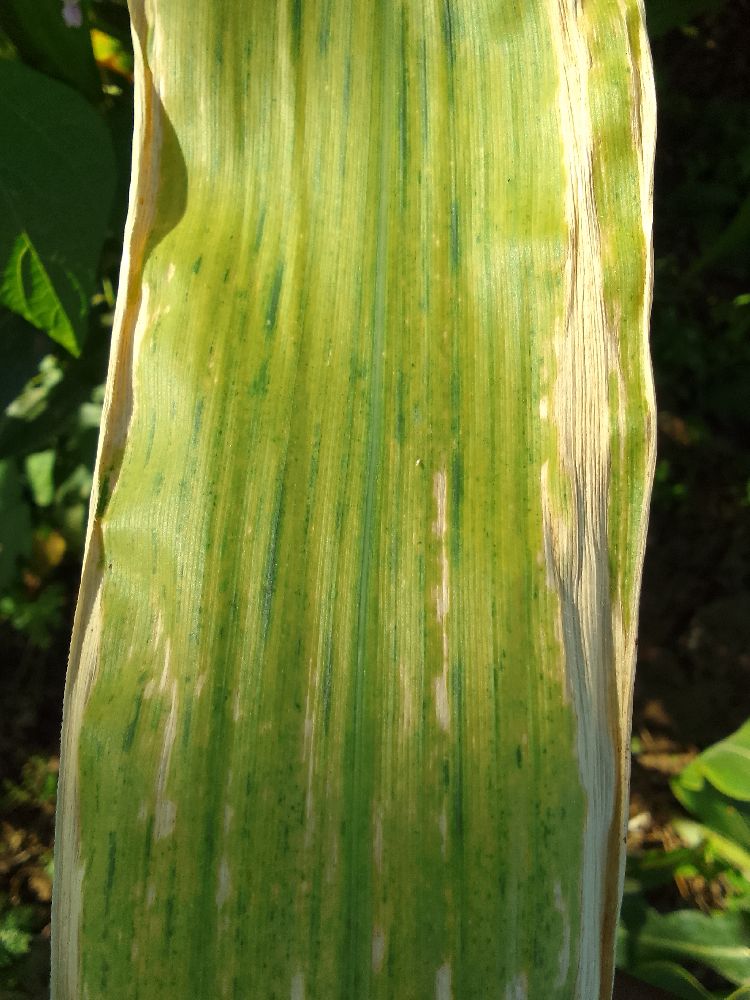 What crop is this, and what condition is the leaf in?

maize, maize lethal necrosis
